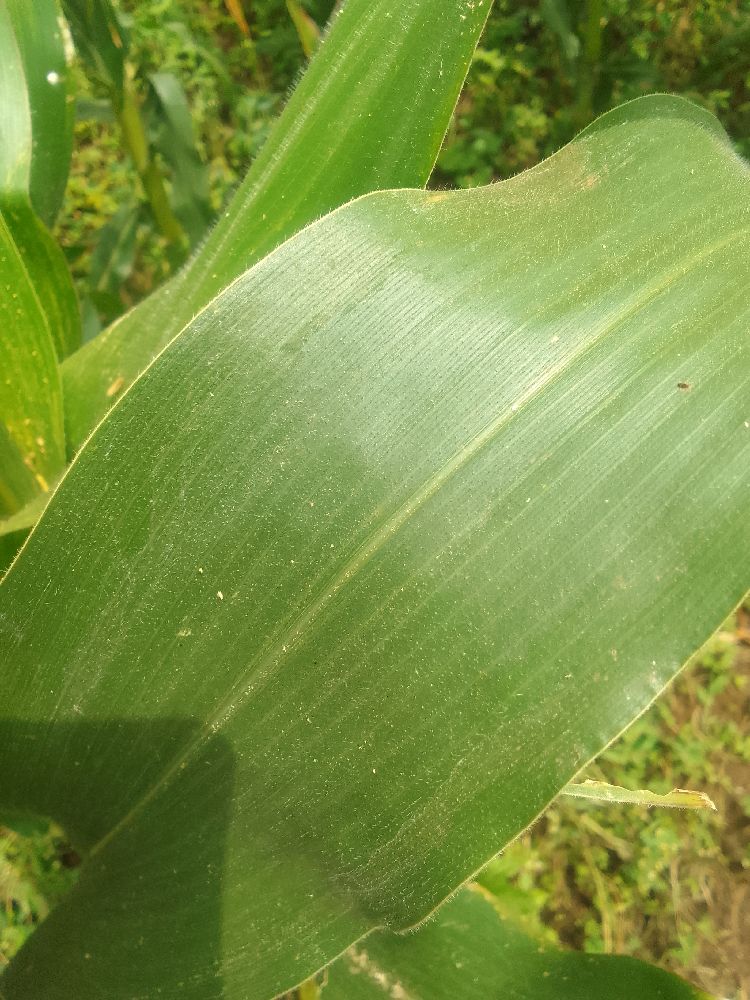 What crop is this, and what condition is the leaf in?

maize, healthy
